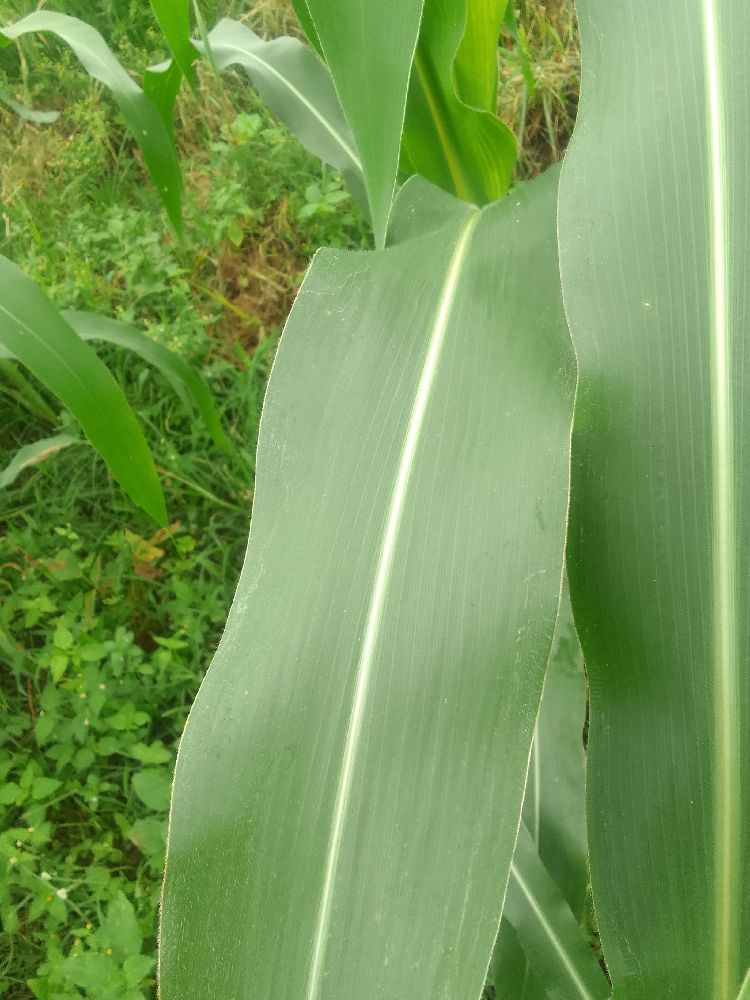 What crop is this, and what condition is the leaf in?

maize, healthy
